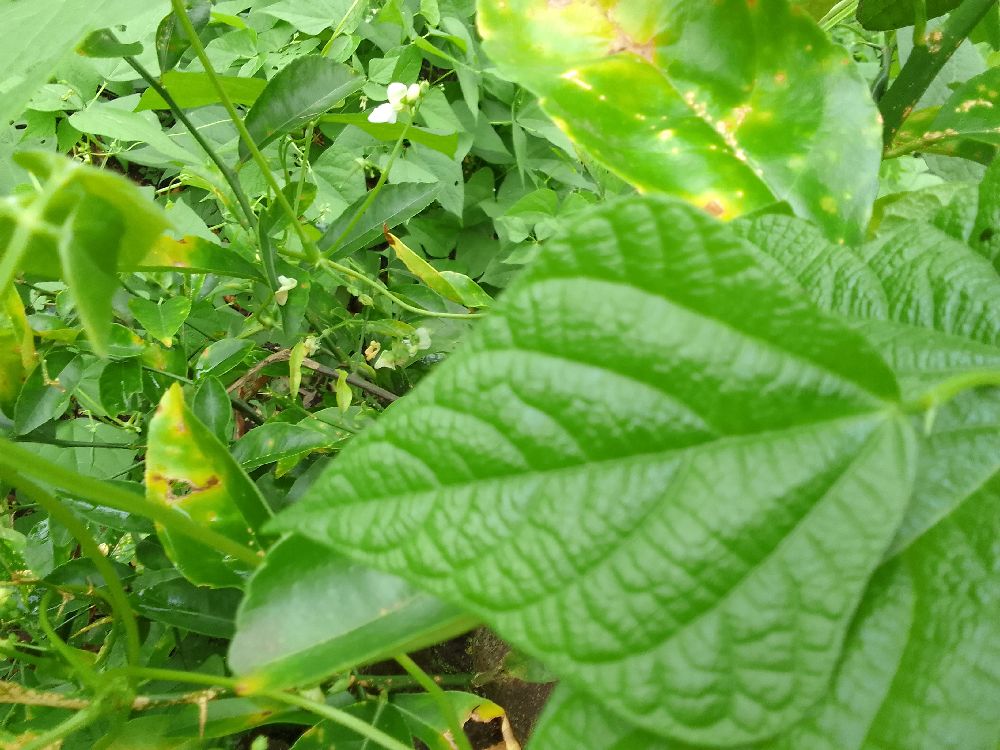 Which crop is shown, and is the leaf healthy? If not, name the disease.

common bean, healthy
